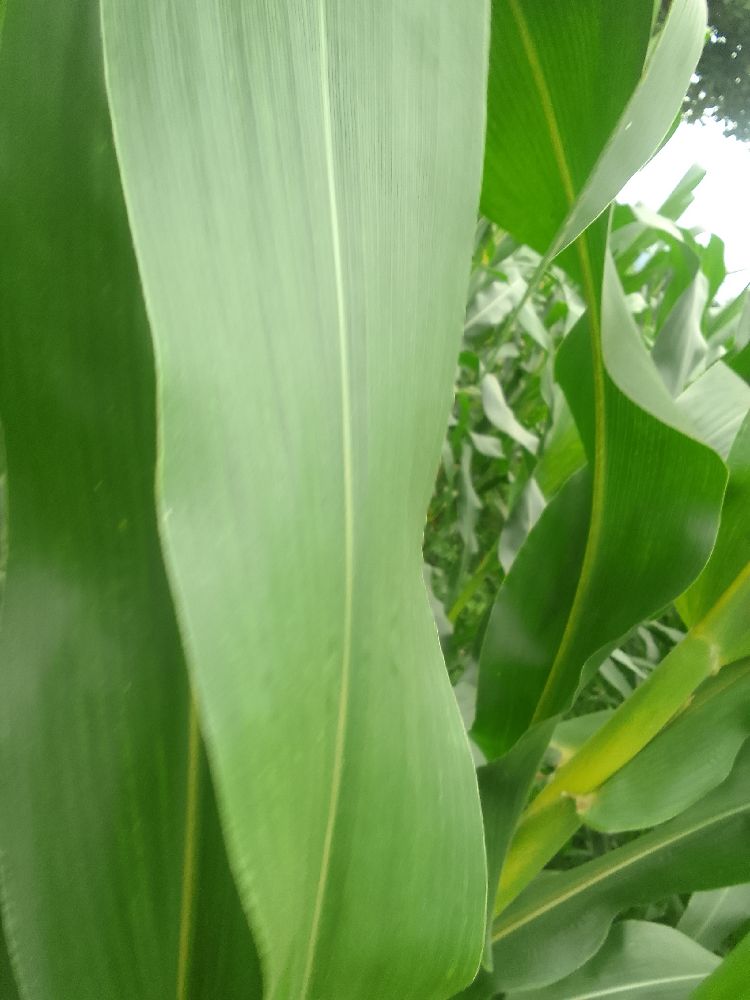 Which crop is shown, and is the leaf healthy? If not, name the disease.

maize, healthy
